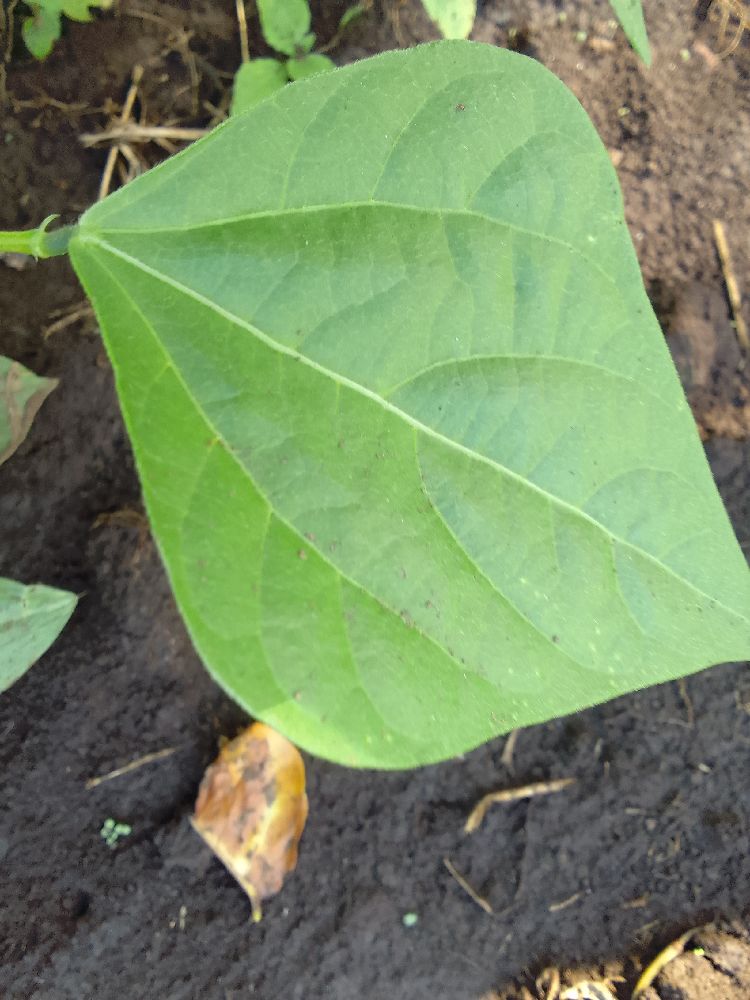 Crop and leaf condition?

common bean, healthy
